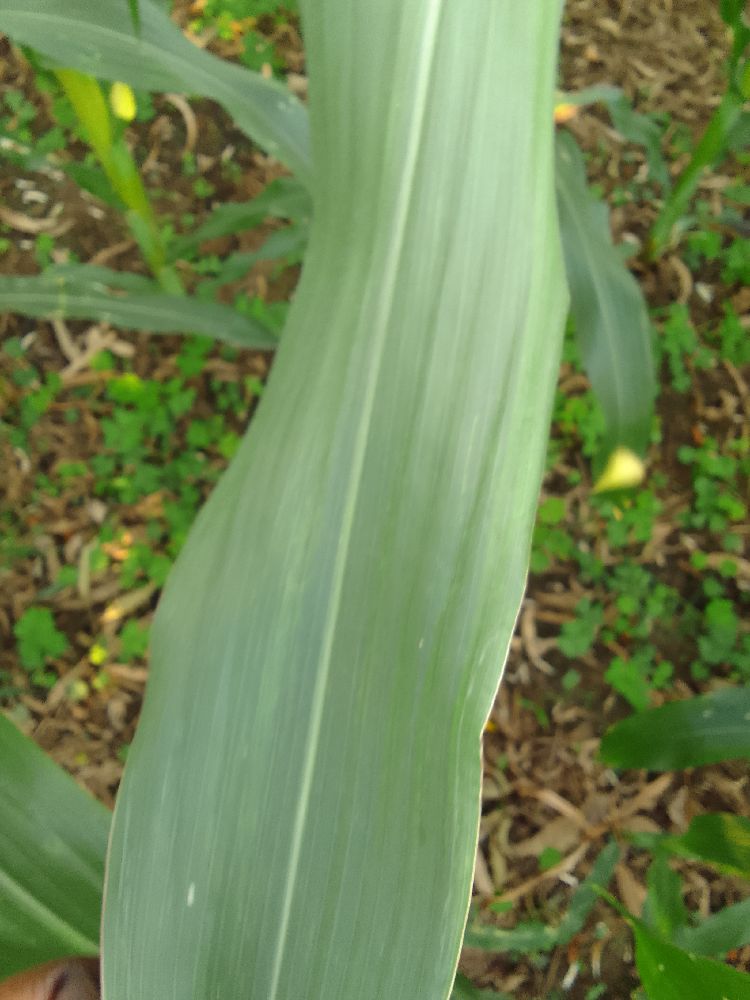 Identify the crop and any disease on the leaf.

maize, healthy
